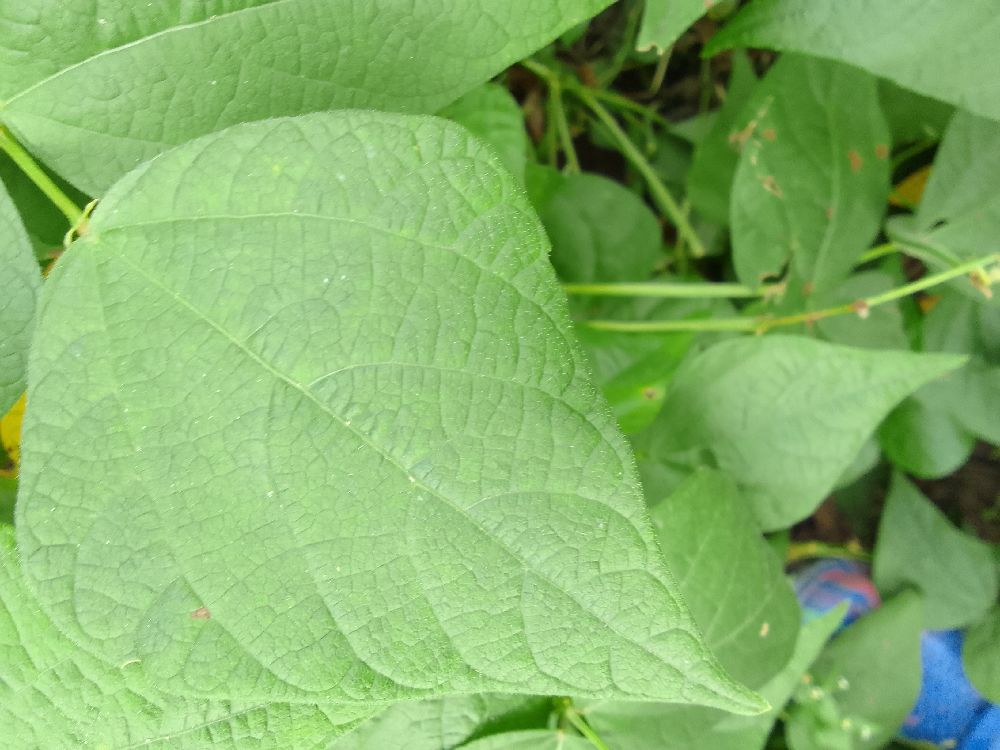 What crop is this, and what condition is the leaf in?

common bean, healthy
